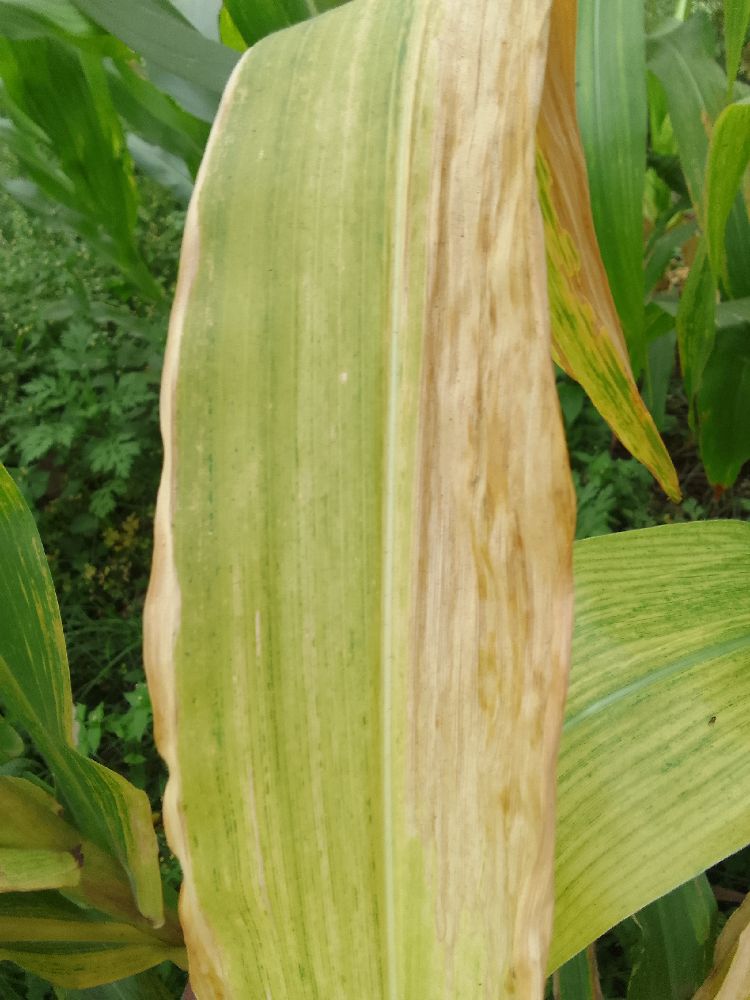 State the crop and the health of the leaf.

maize, maize lethal necrosis
